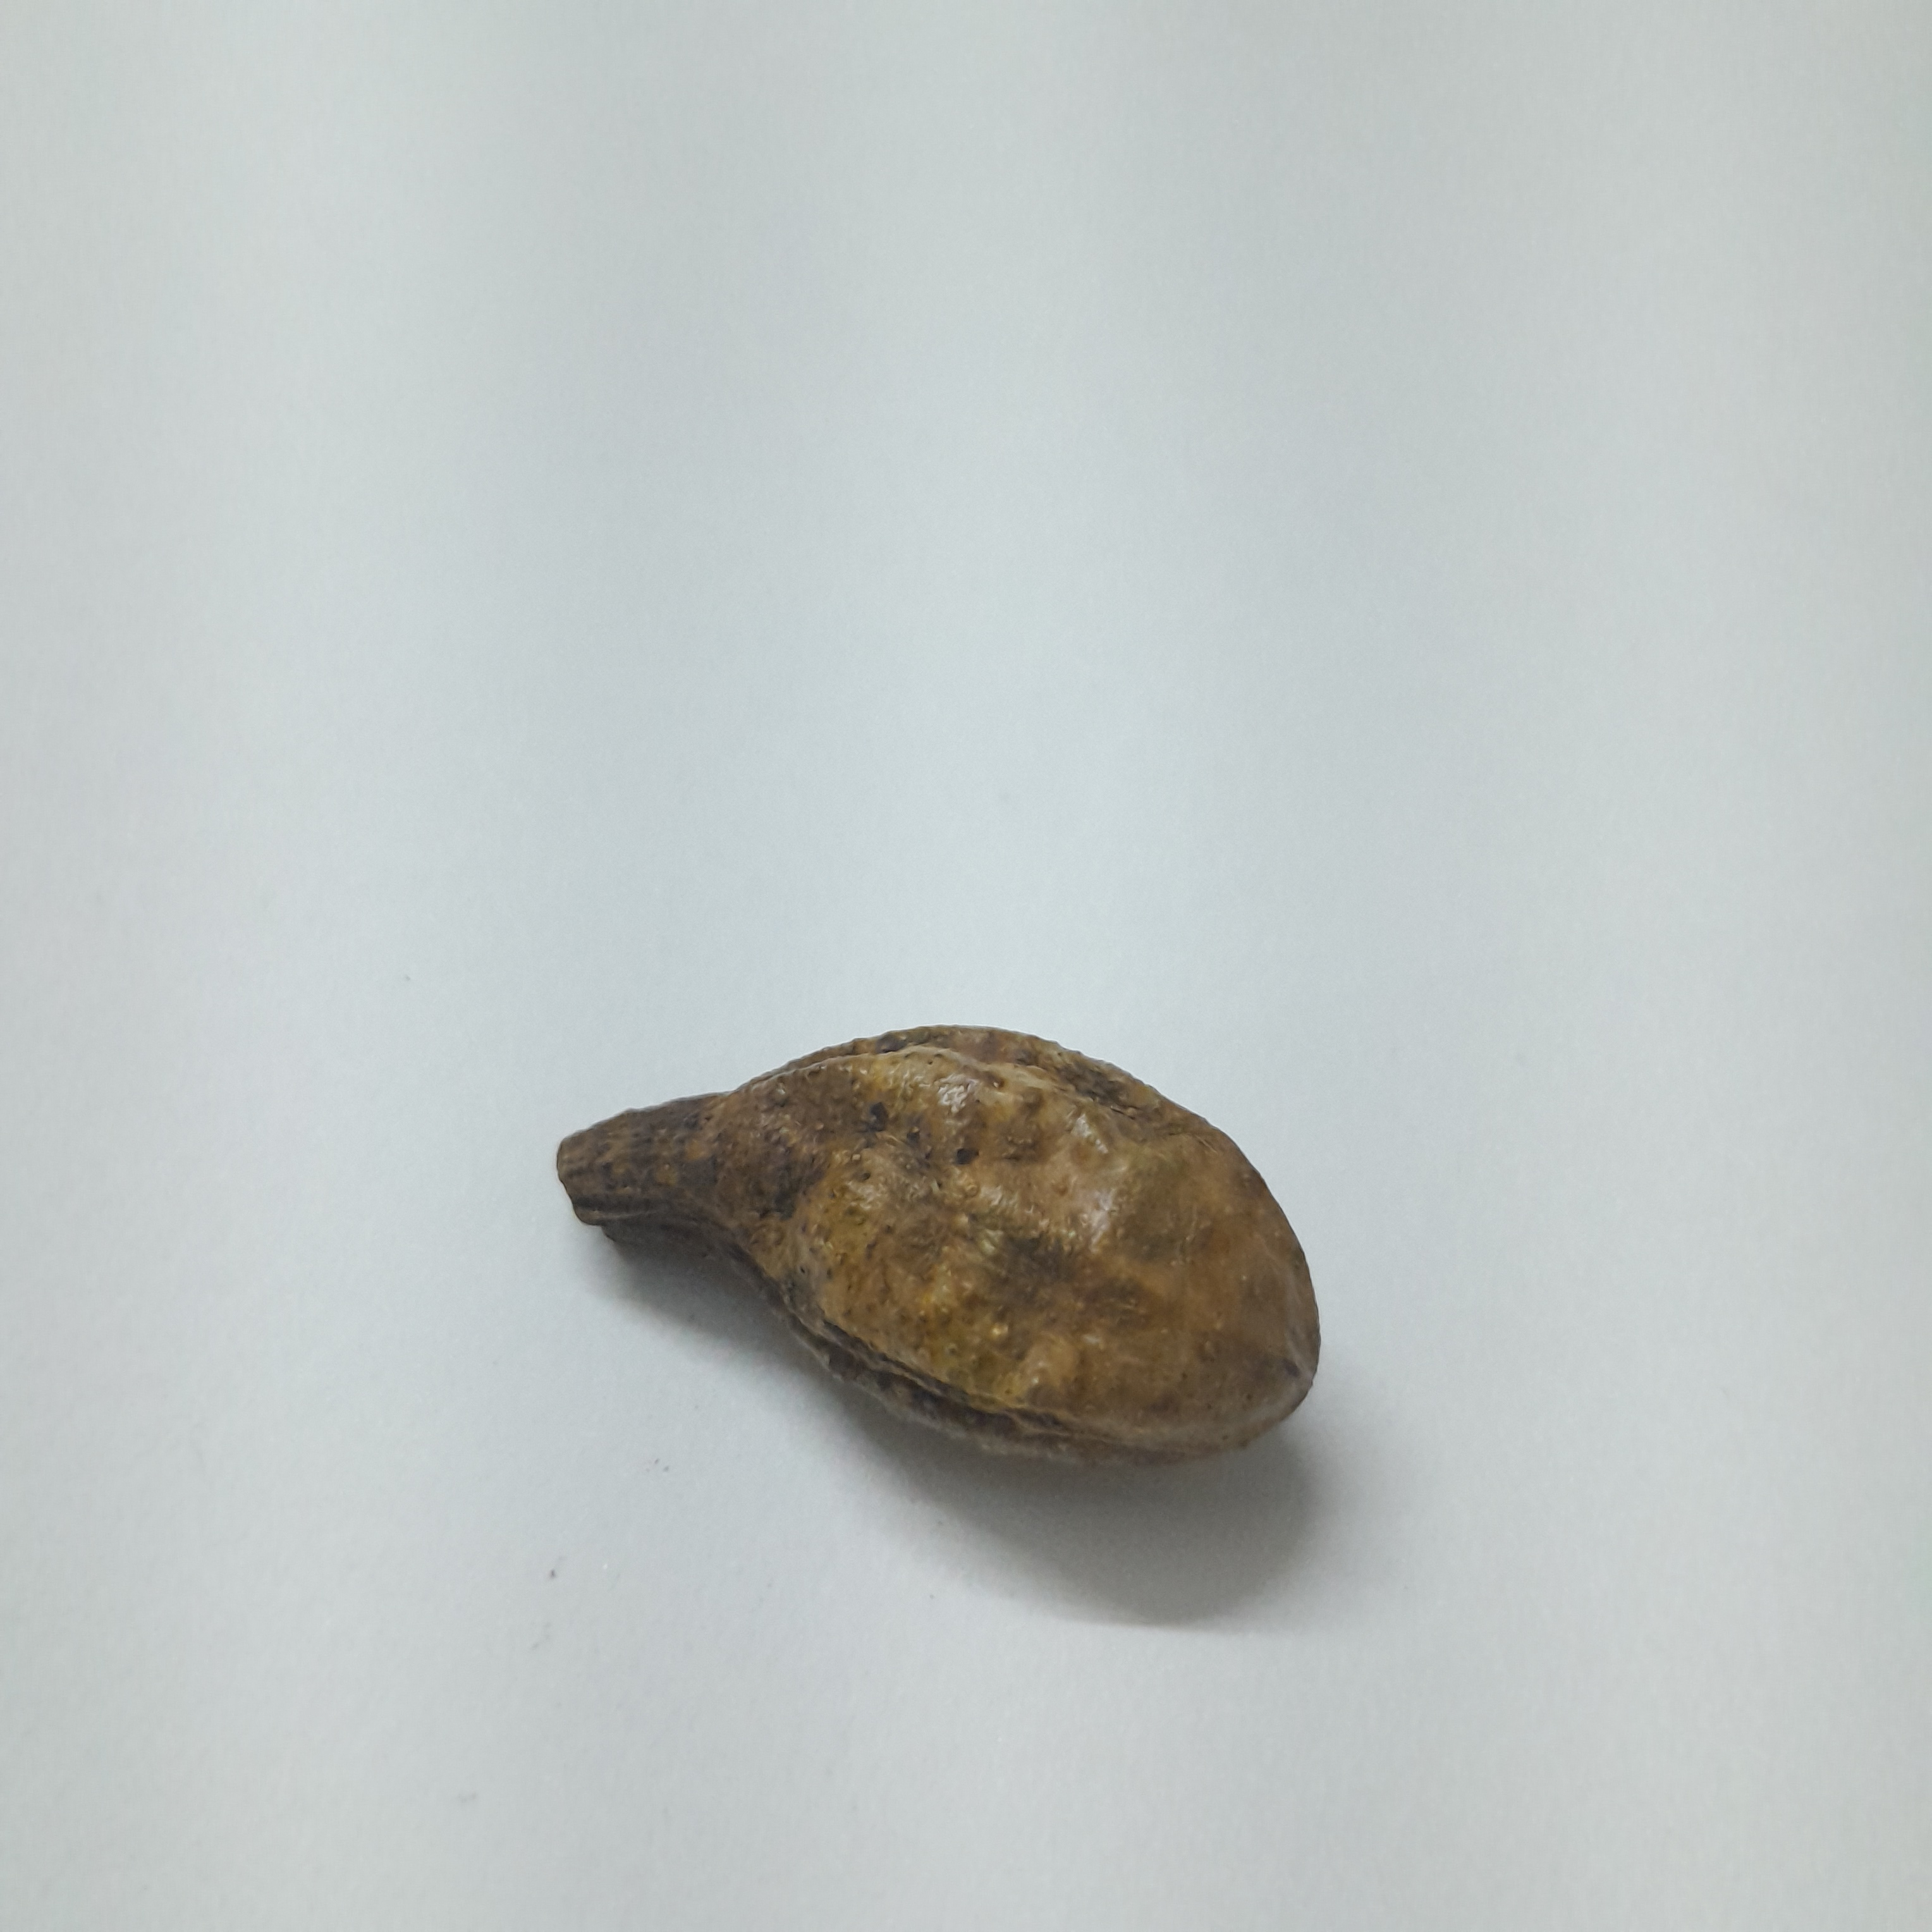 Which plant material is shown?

hirdaa
